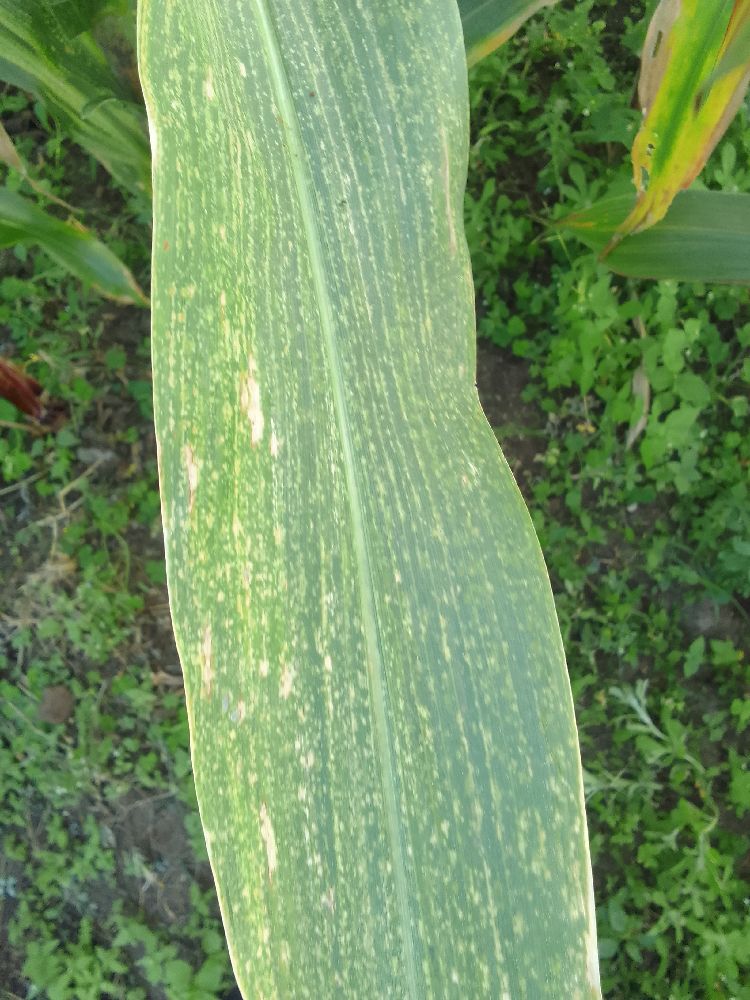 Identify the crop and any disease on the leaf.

maize, maize lethal necrosis
